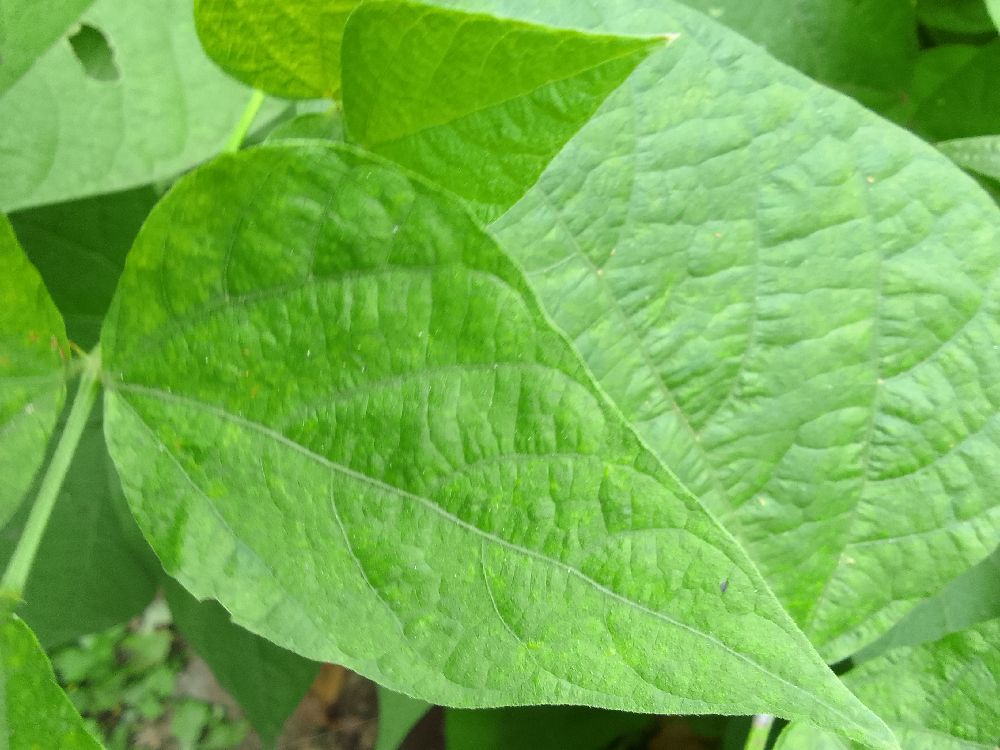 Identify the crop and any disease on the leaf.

common bean, healthy
